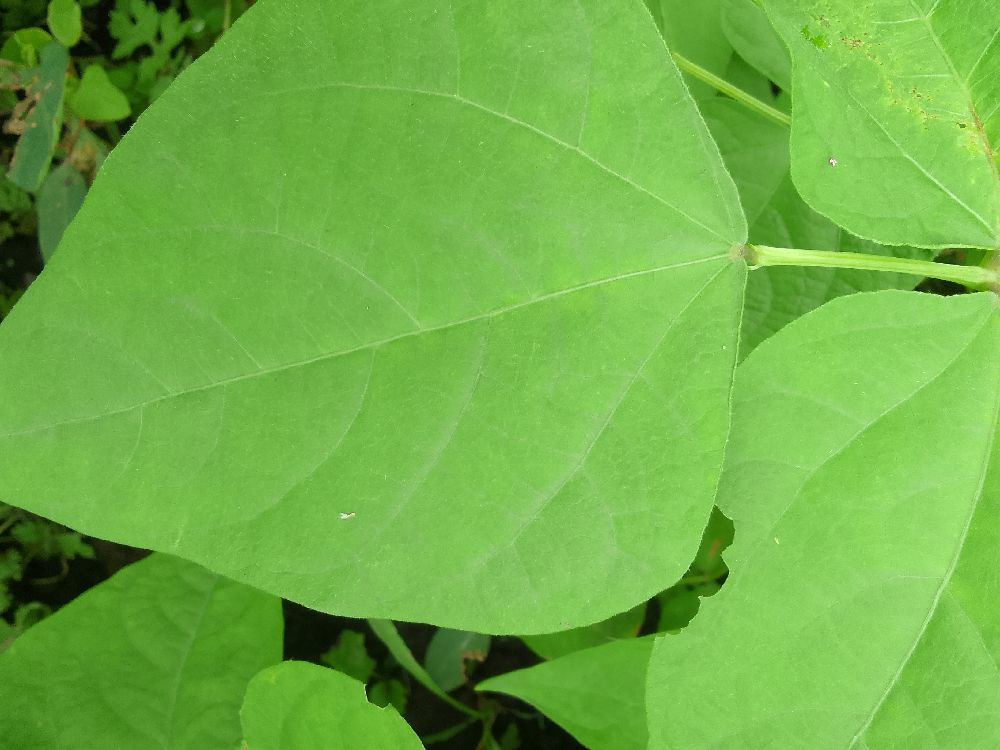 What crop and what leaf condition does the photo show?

common bean, healthy
